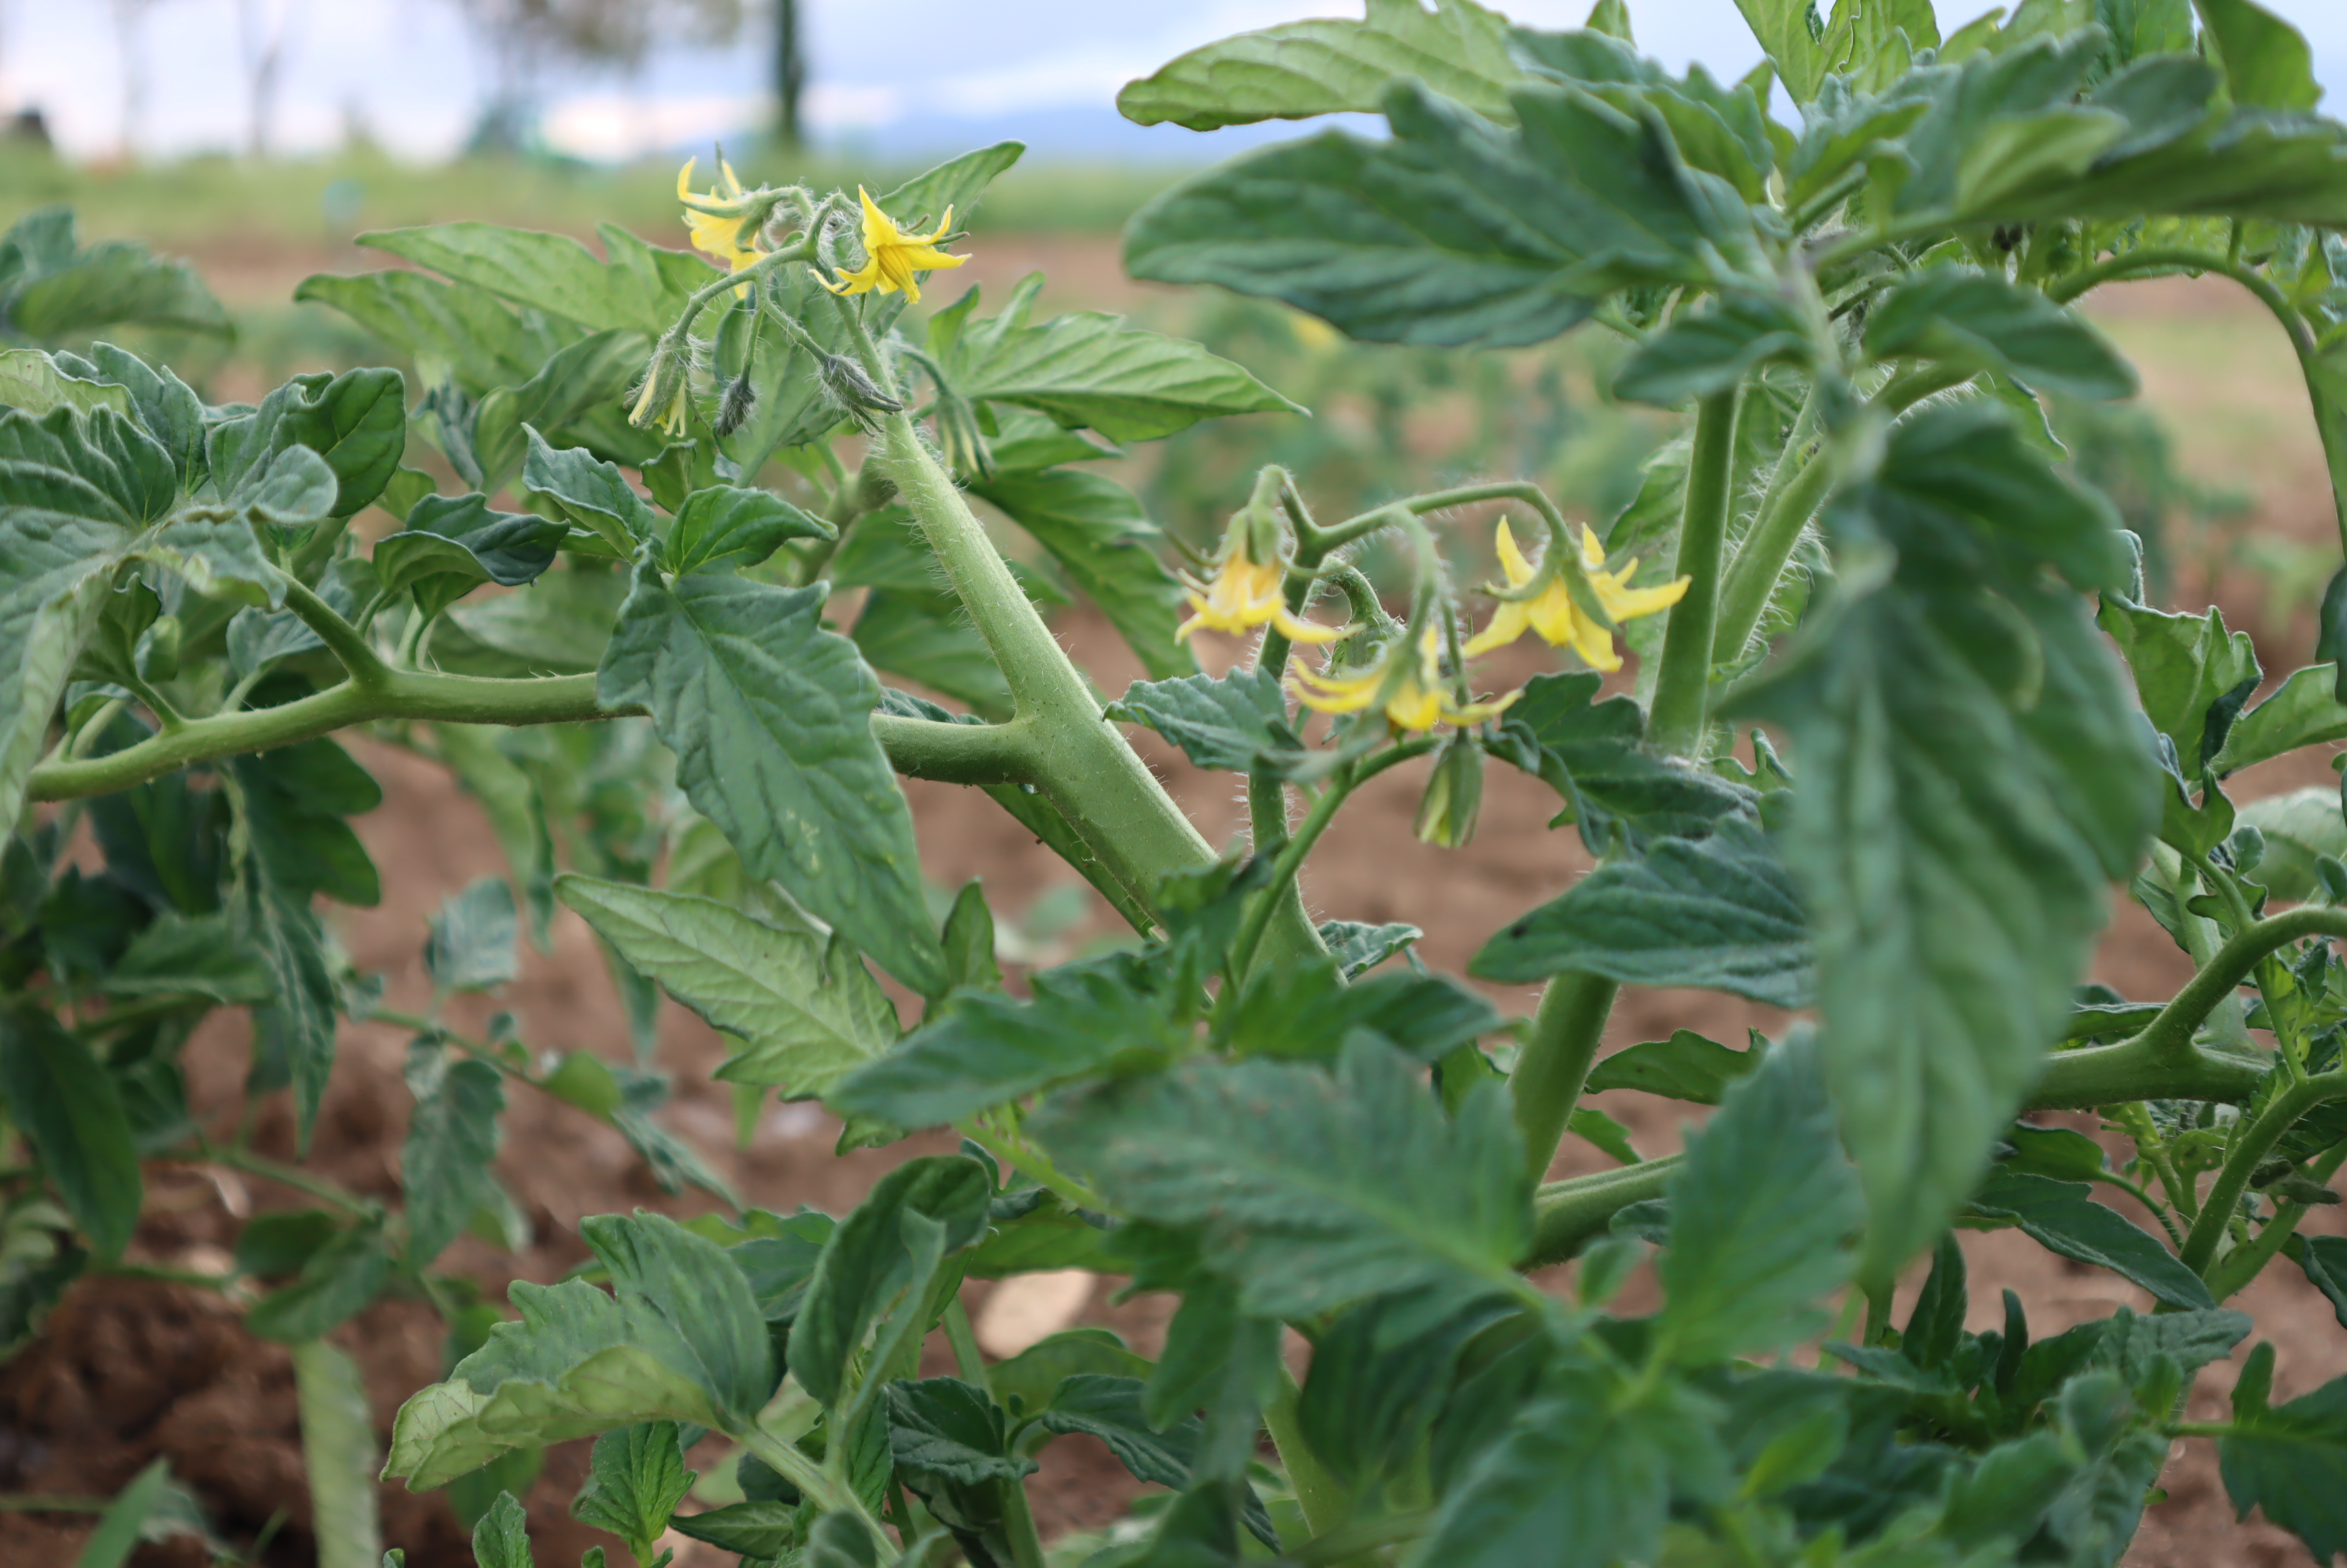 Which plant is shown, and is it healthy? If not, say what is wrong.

tomato, healthy
